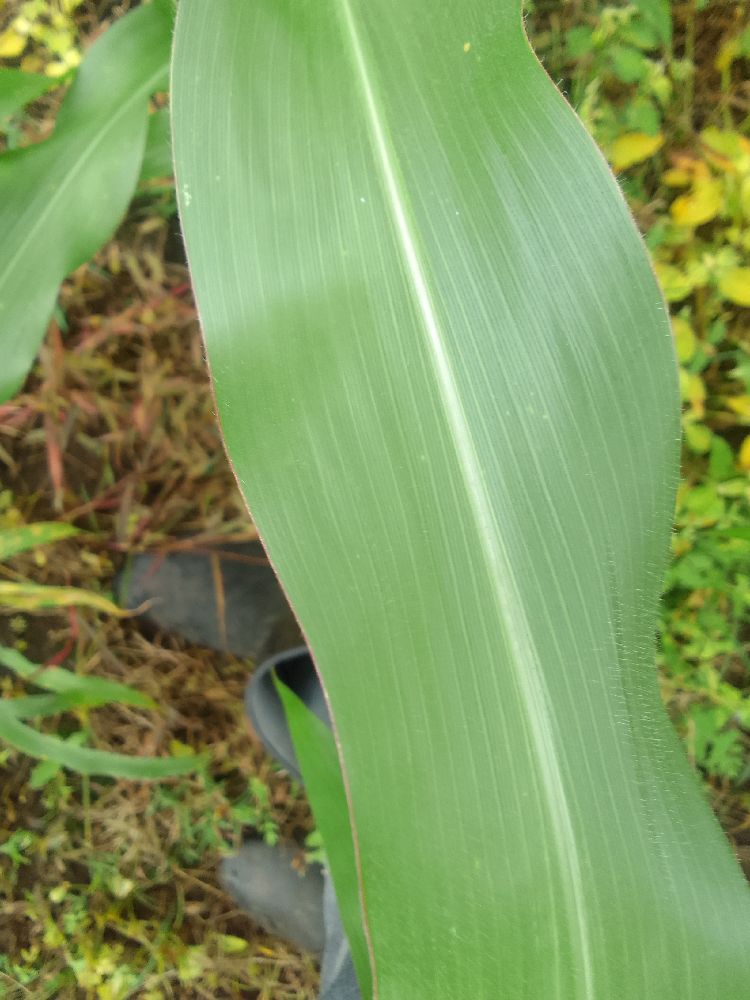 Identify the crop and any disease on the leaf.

maize, healthy
